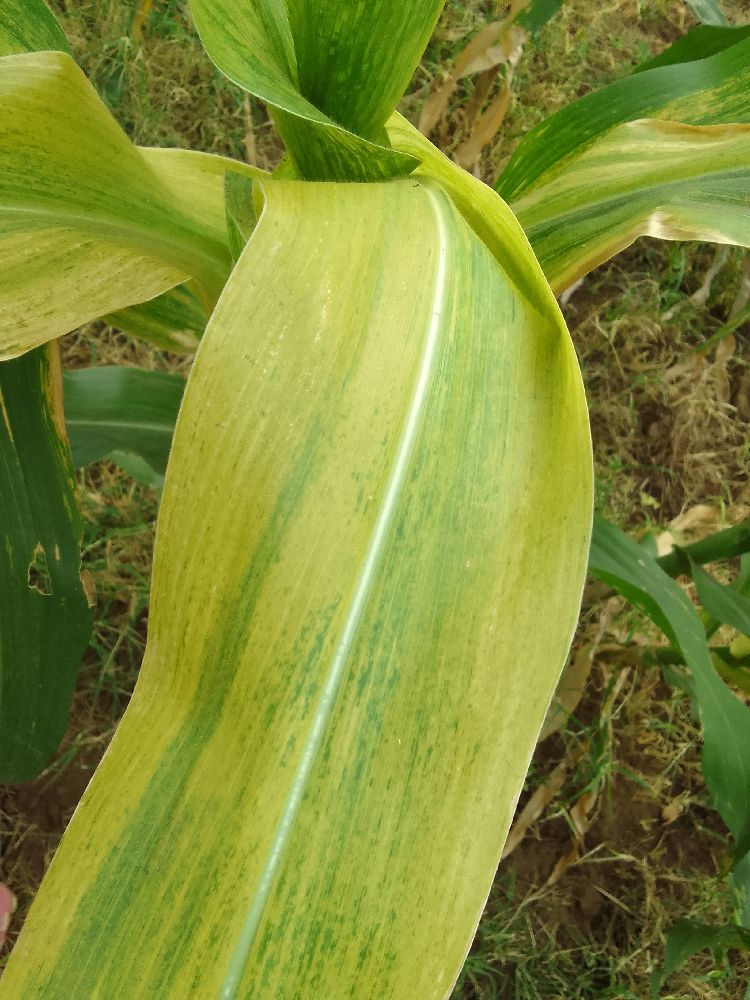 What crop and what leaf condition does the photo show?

maize, maize lethal necrosis
